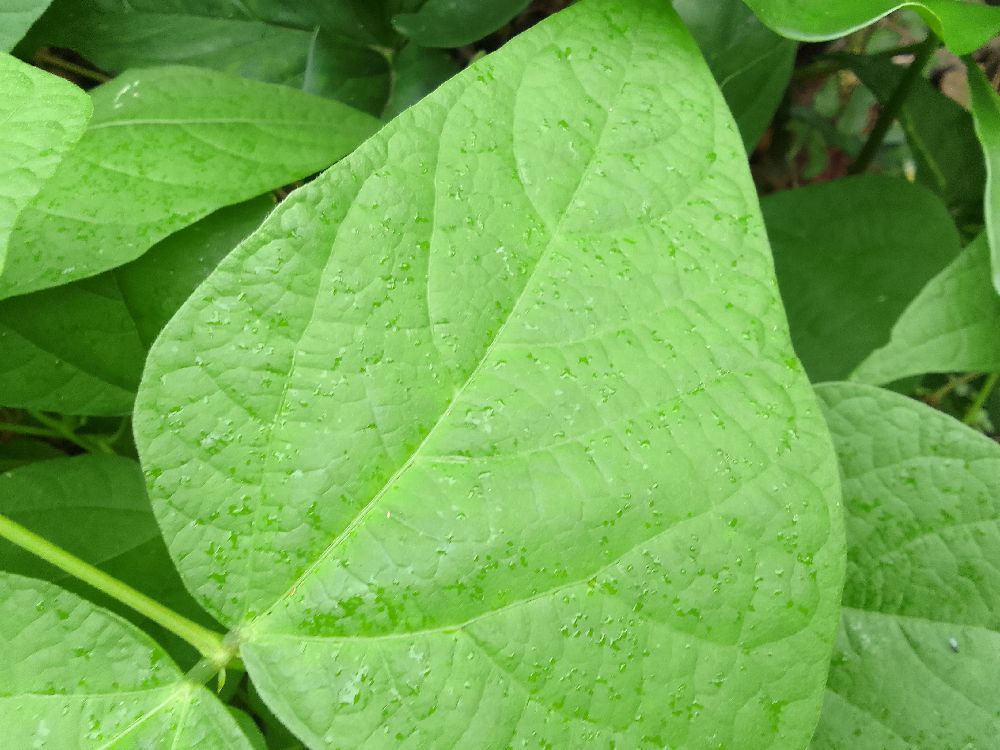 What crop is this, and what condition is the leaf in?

common bean, healthy
